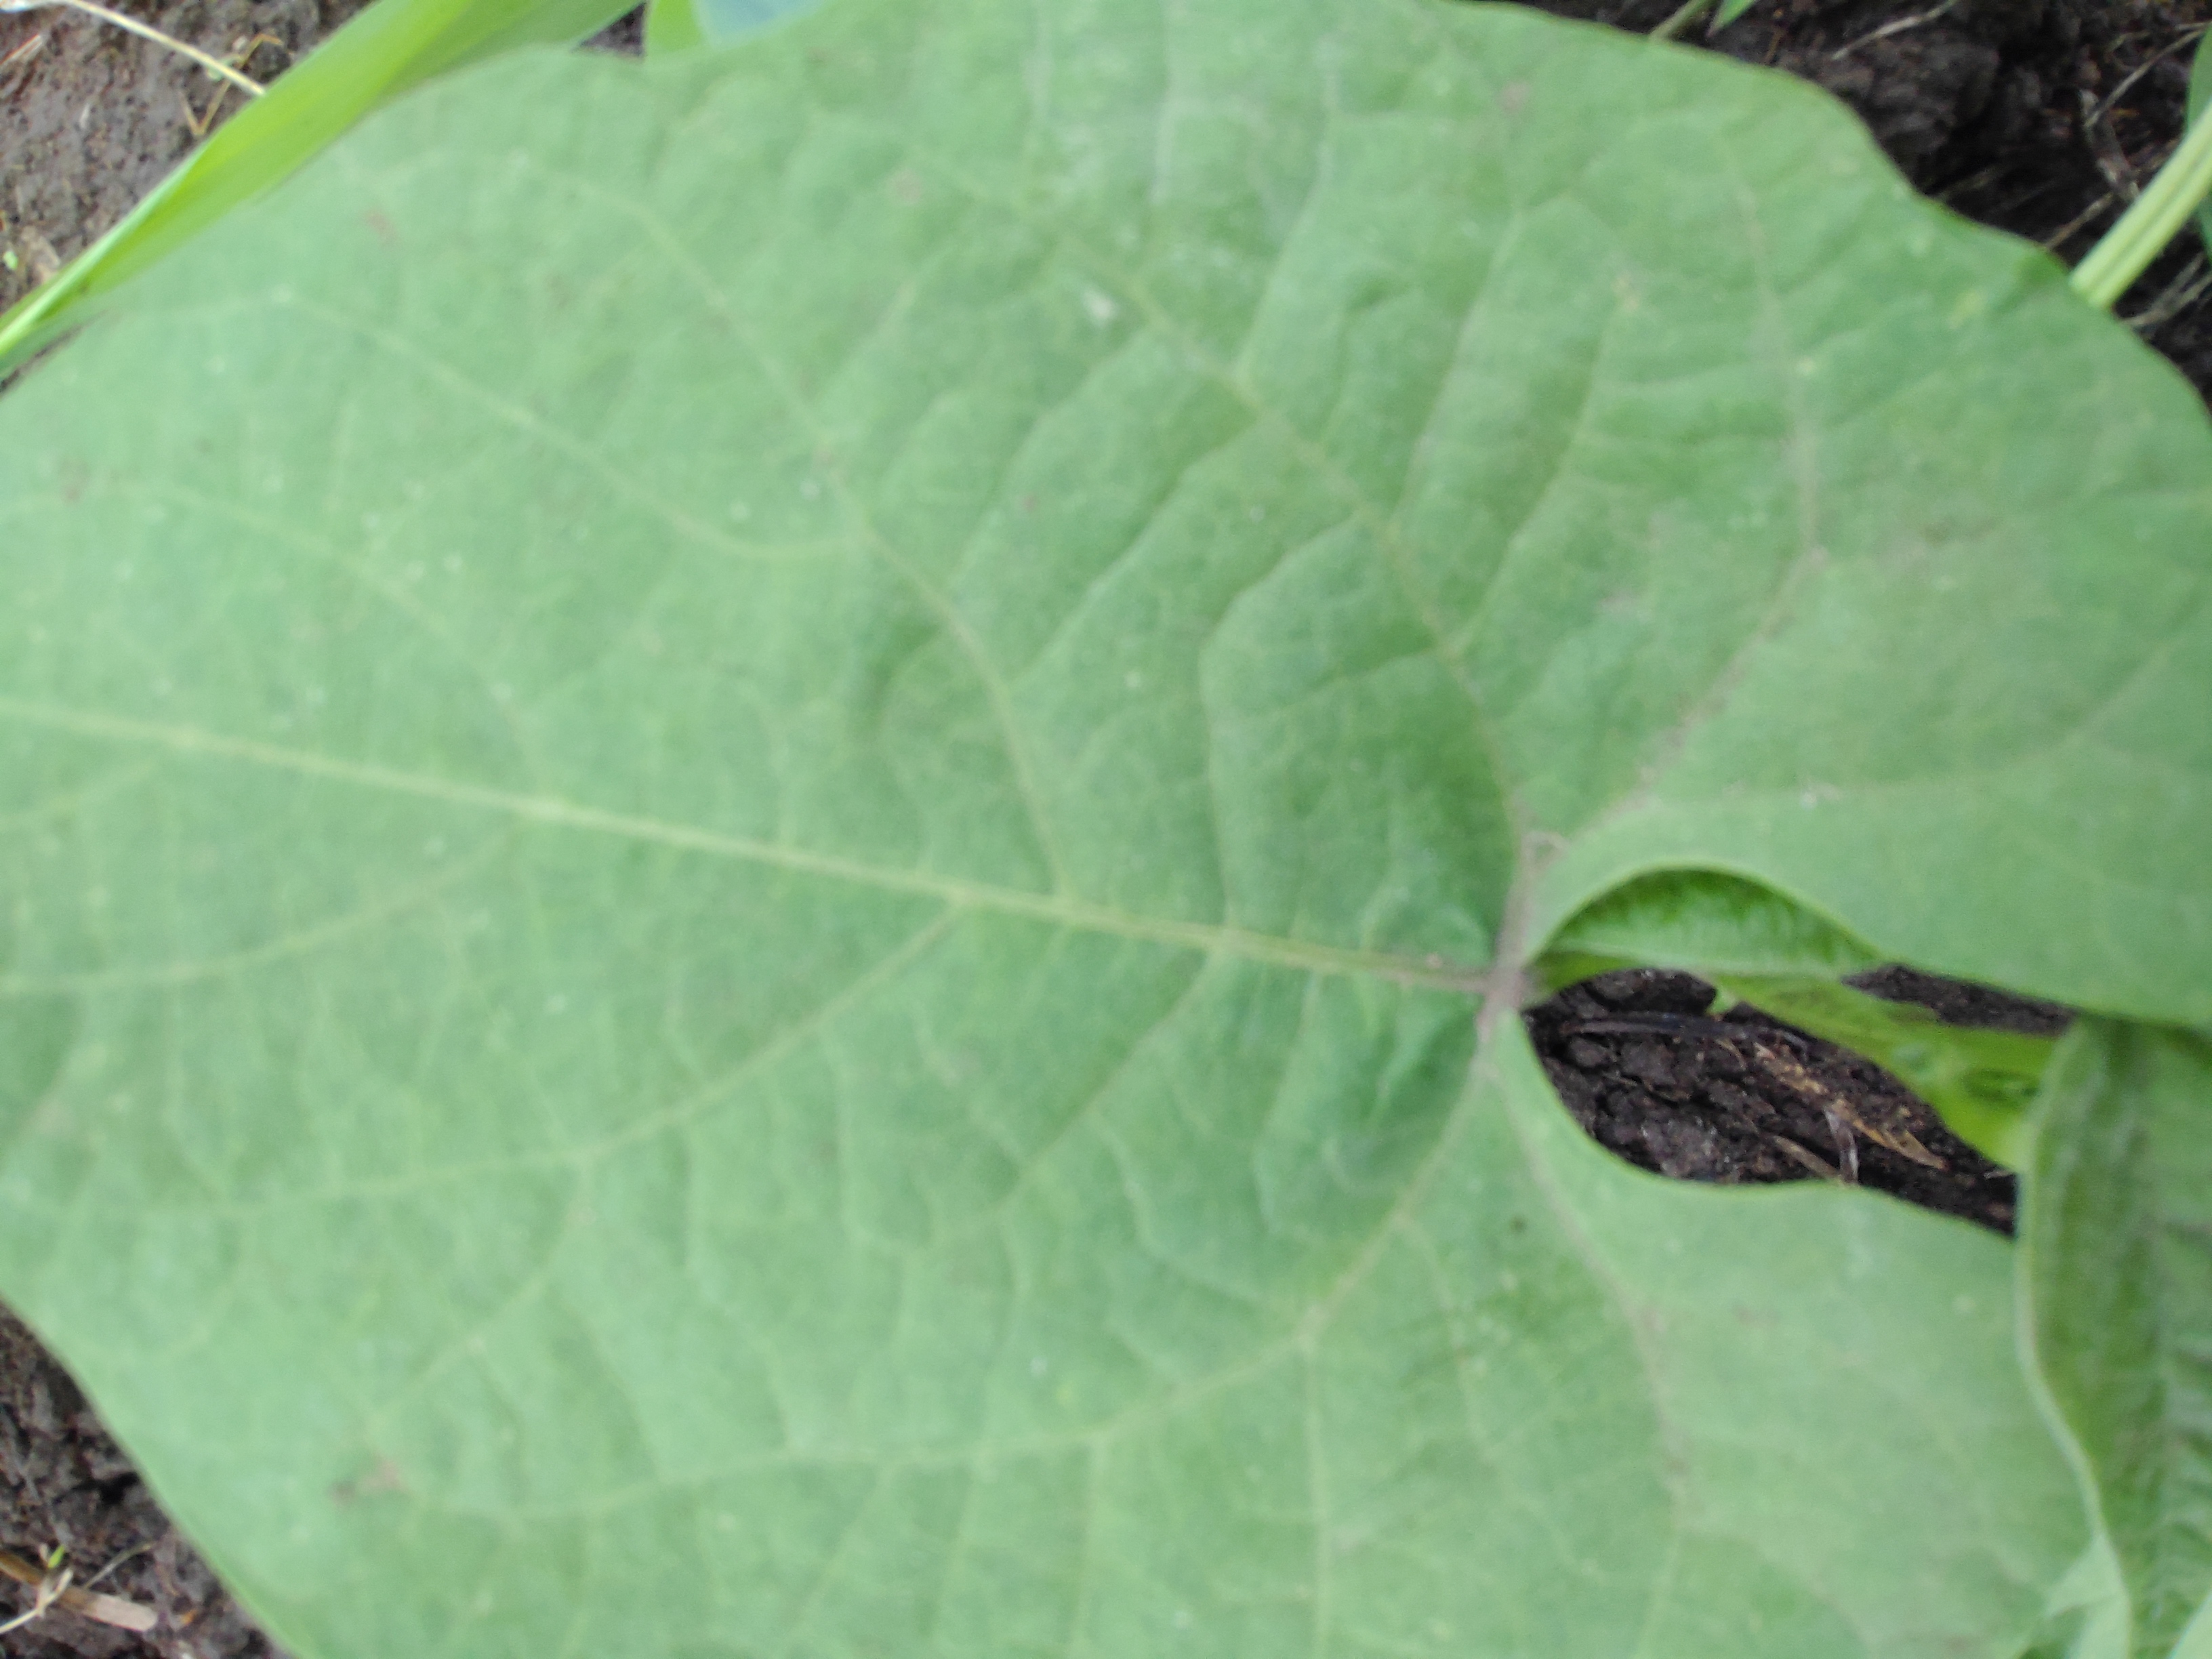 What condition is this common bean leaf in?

healthy
